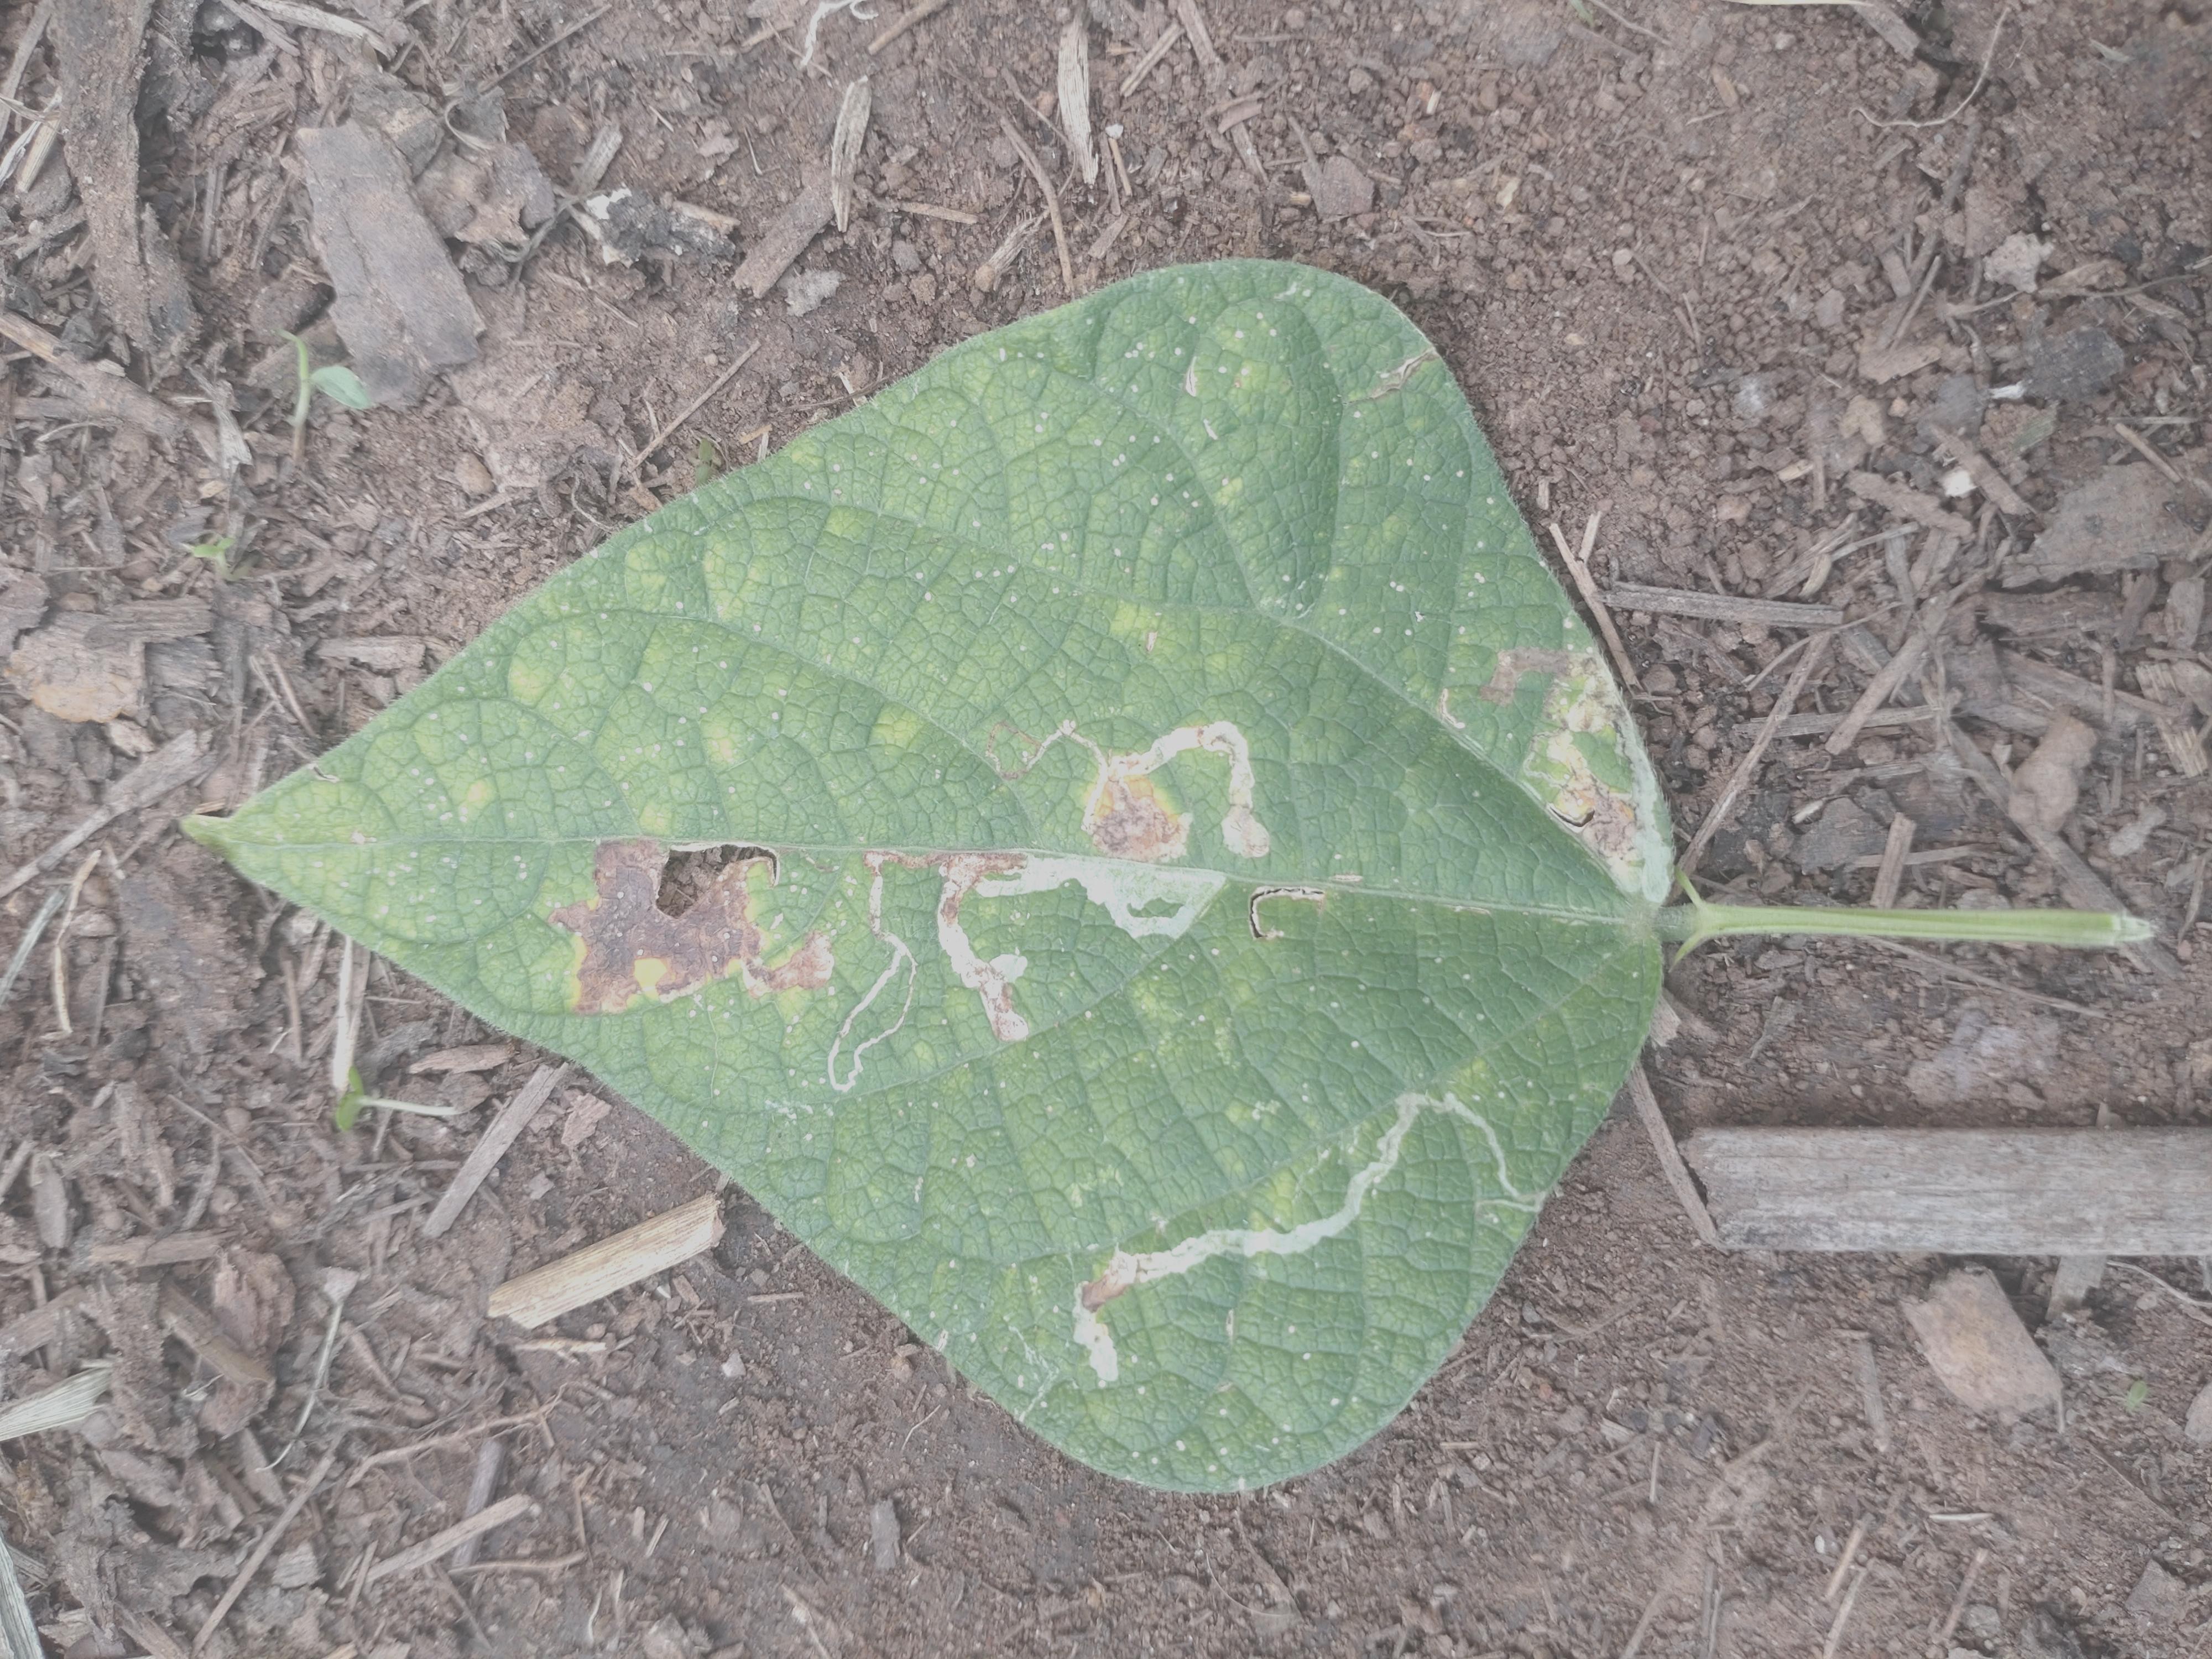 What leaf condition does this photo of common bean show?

anthracnose
